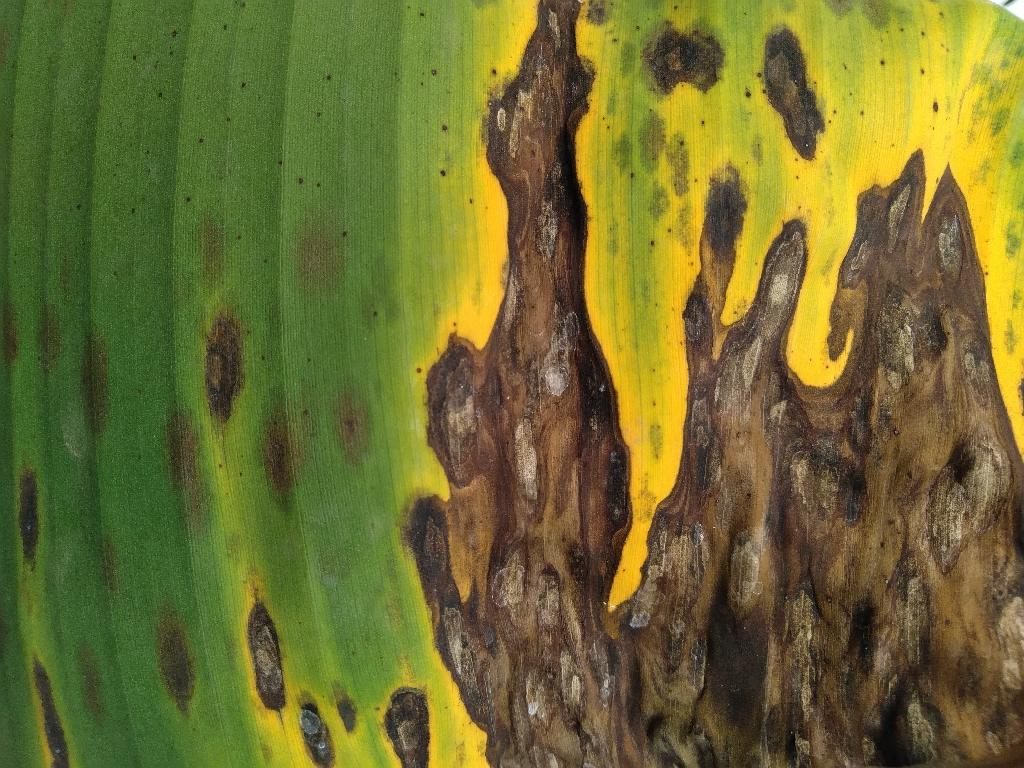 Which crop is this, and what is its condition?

banana, black sigatoka
